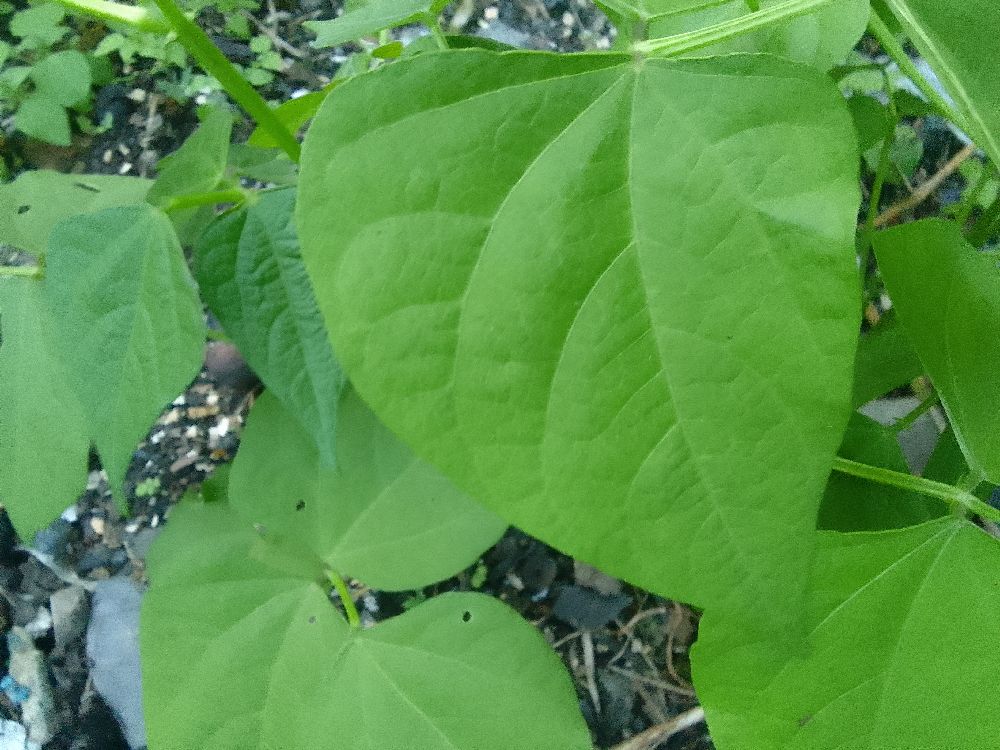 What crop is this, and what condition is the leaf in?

common bean, healthy
